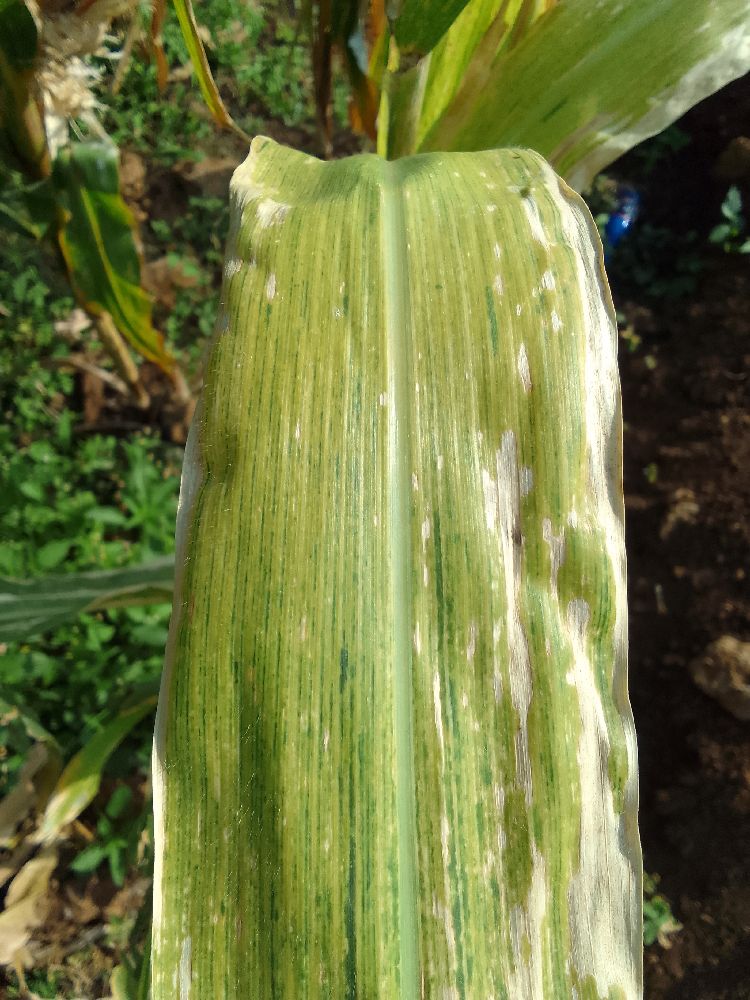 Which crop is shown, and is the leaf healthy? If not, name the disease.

maize, maize lethal necrosis
